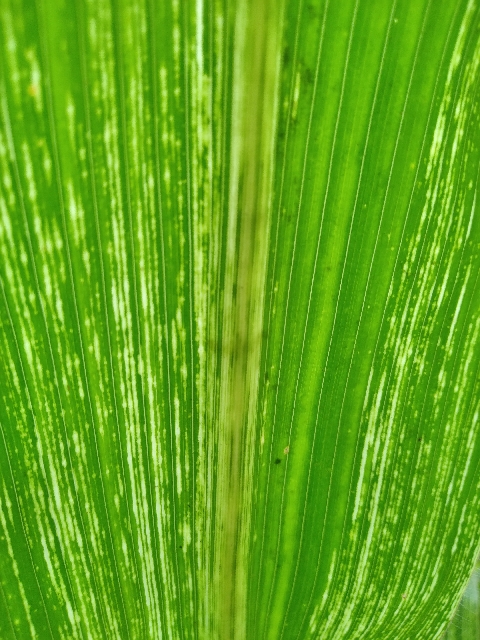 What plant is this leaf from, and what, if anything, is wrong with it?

maize, maize streak virus
